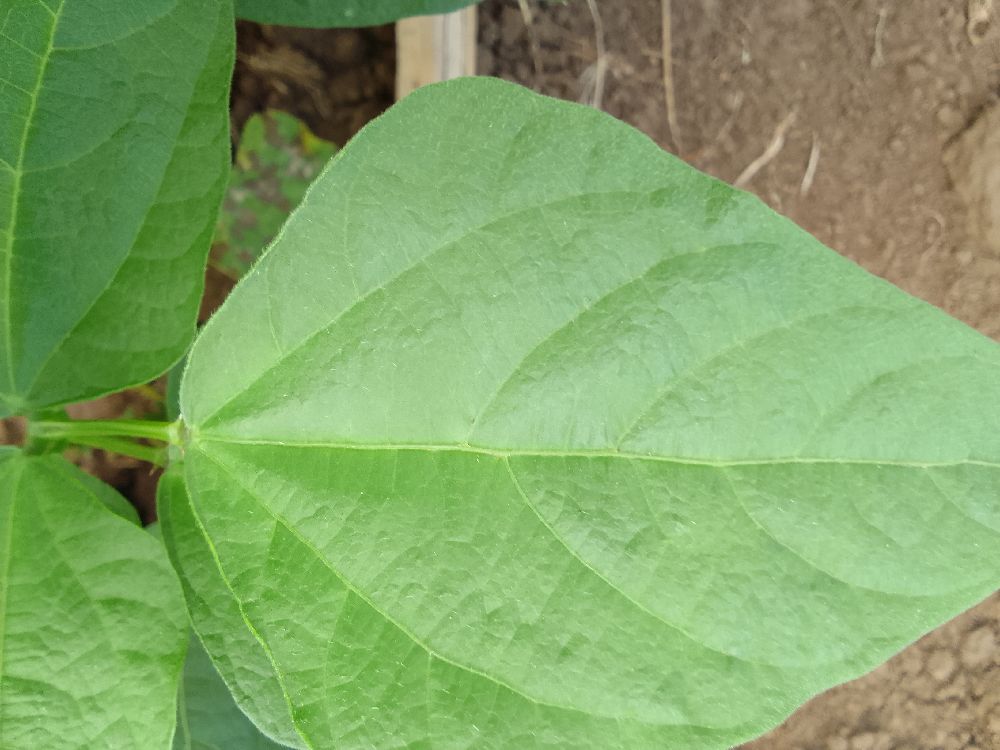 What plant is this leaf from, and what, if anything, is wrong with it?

common bean, healthy
